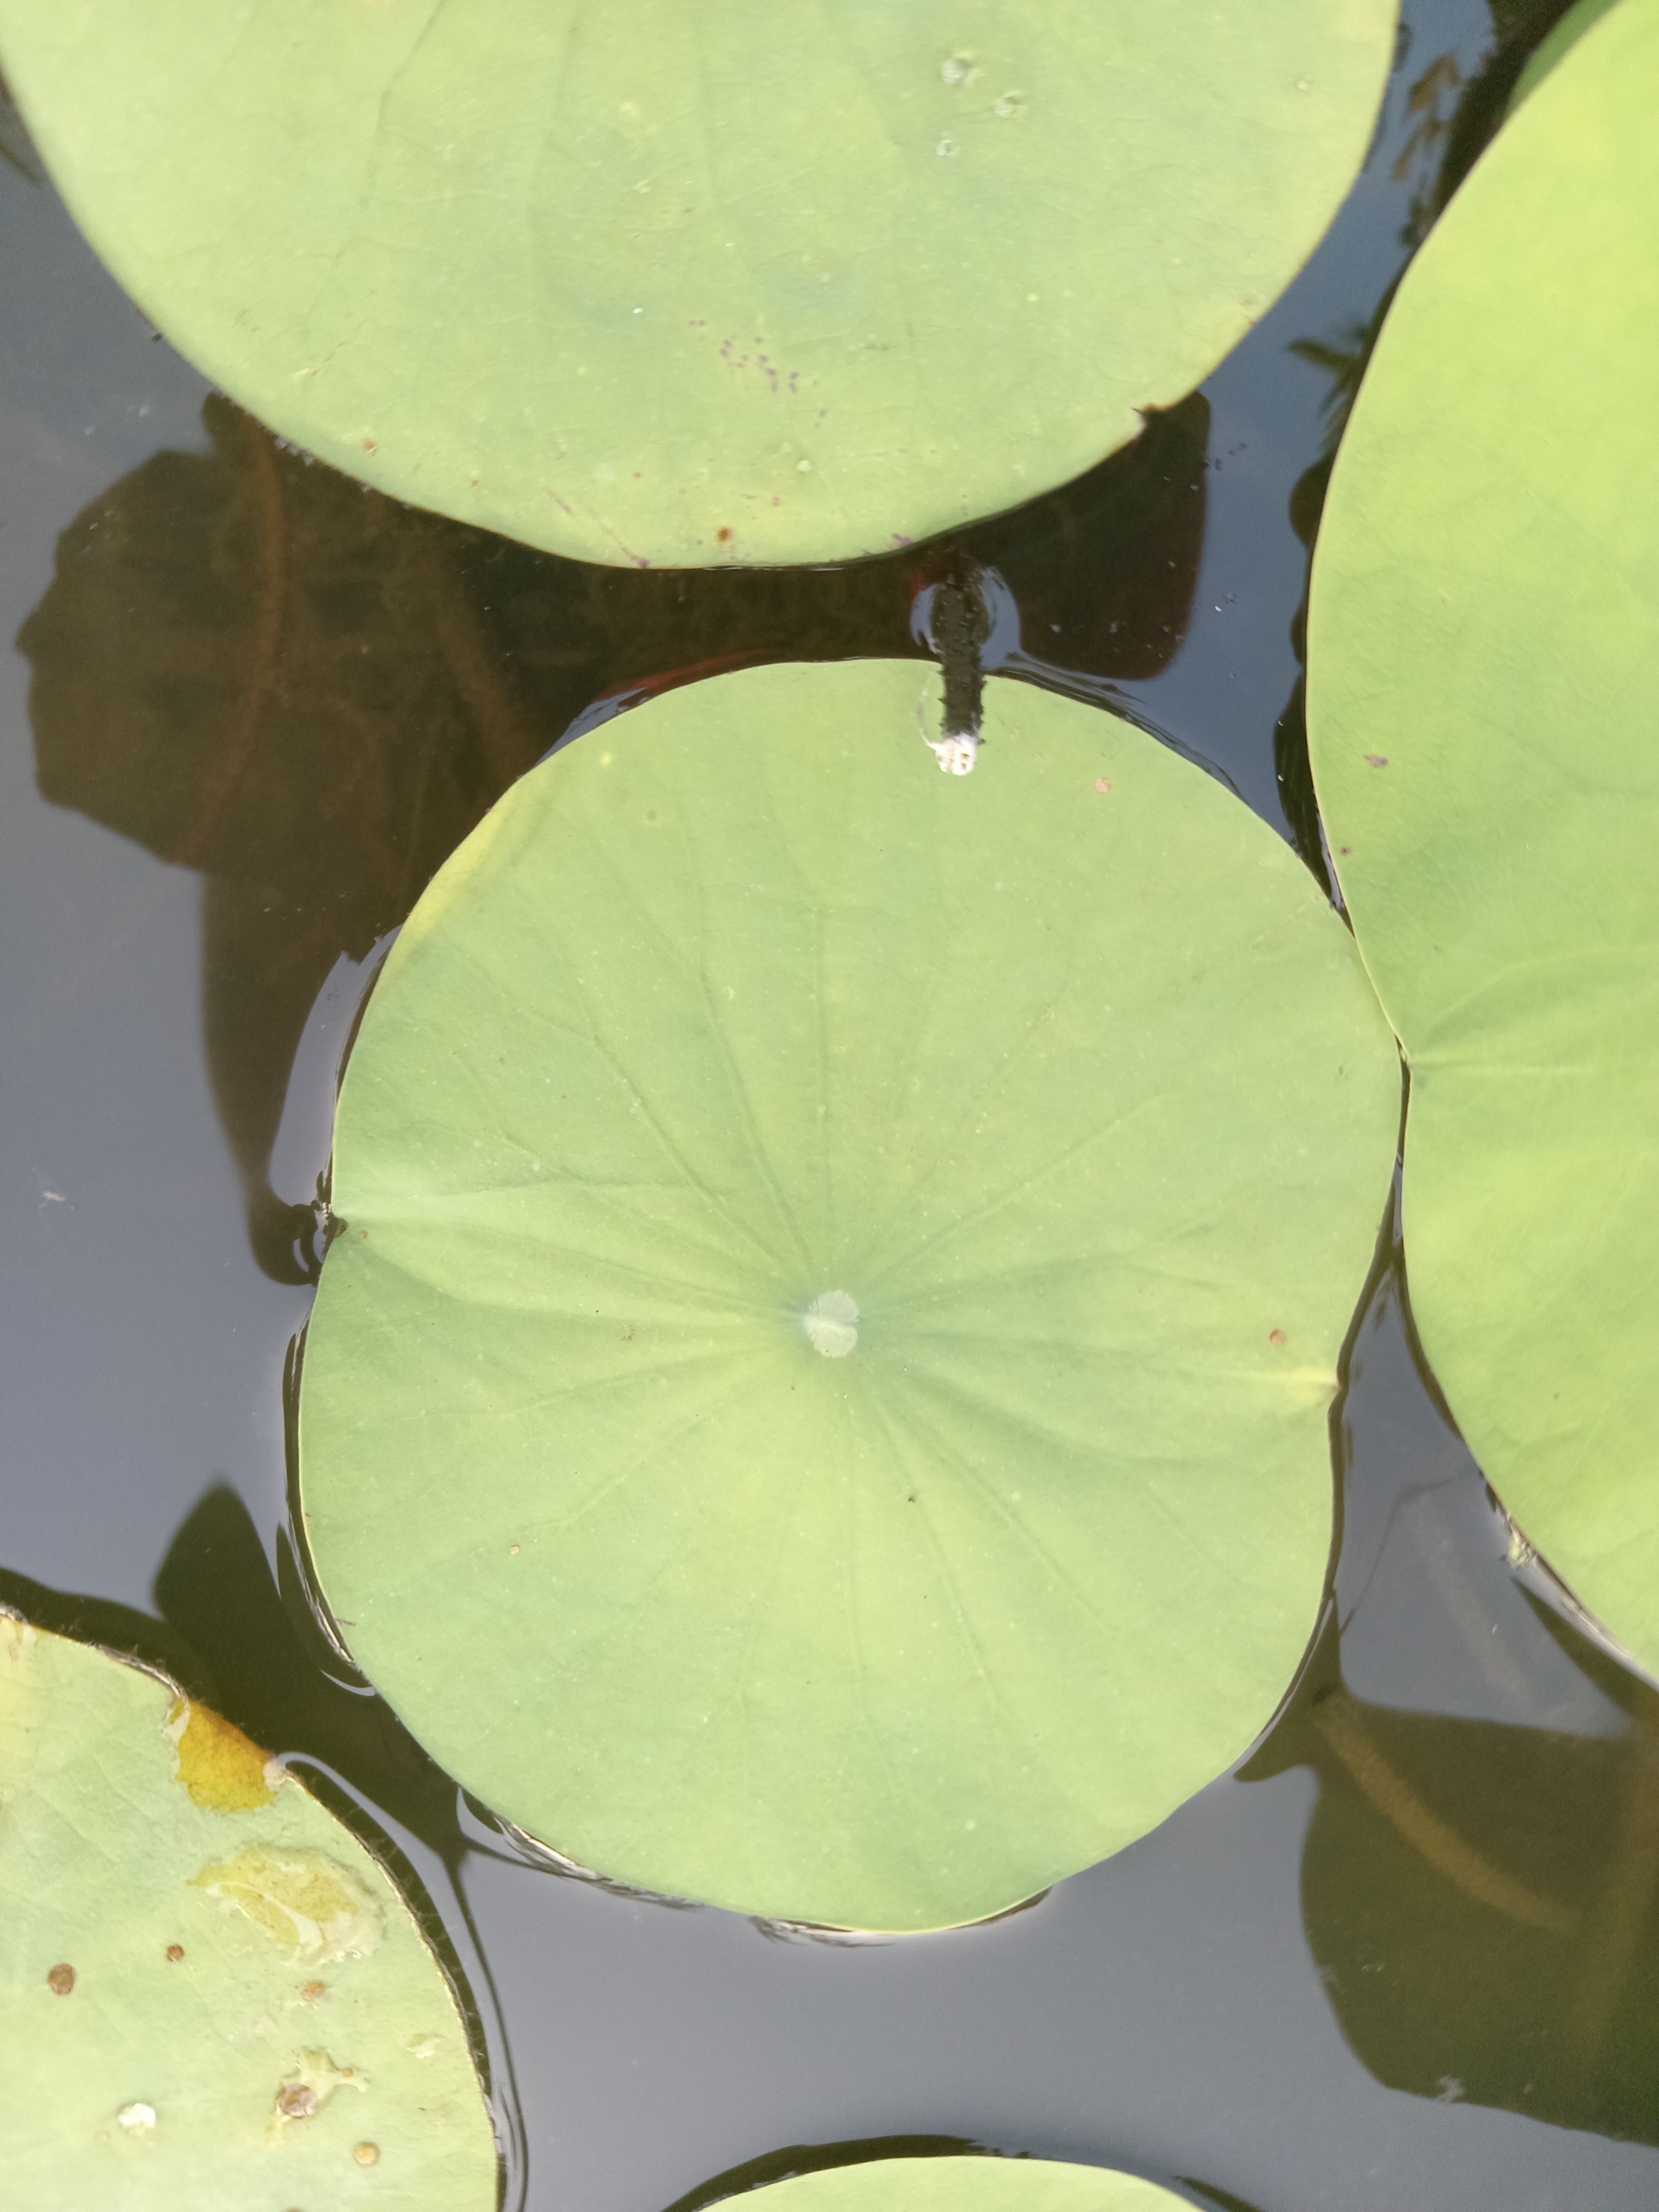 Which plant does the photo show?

lotus
